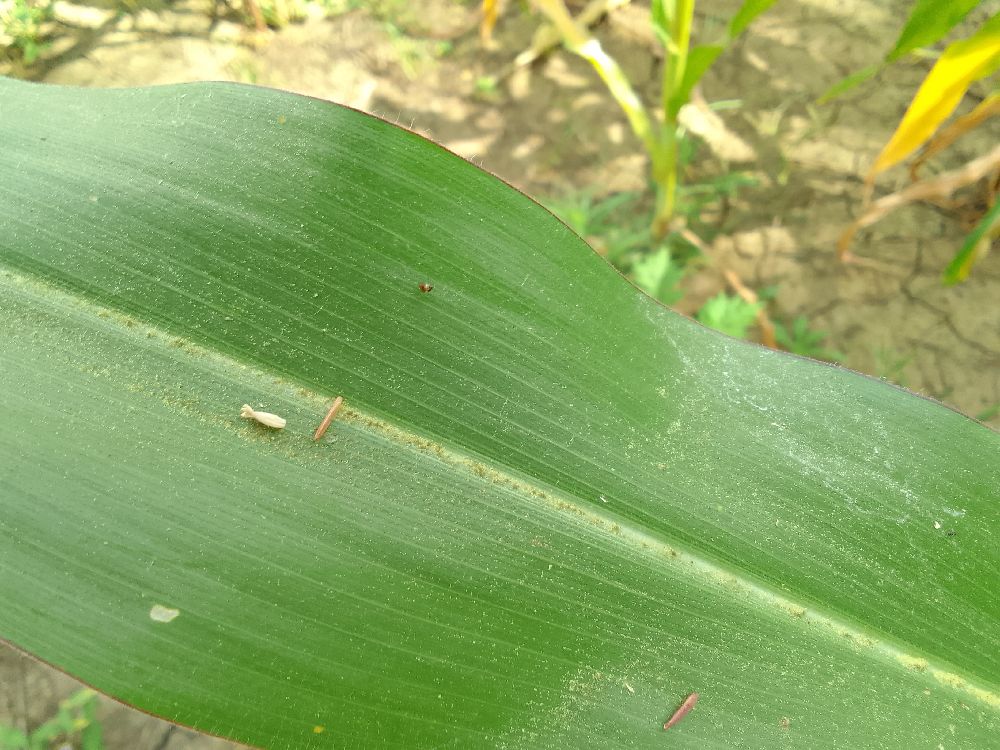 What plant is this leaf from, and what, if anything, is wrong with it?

maize, healthy
